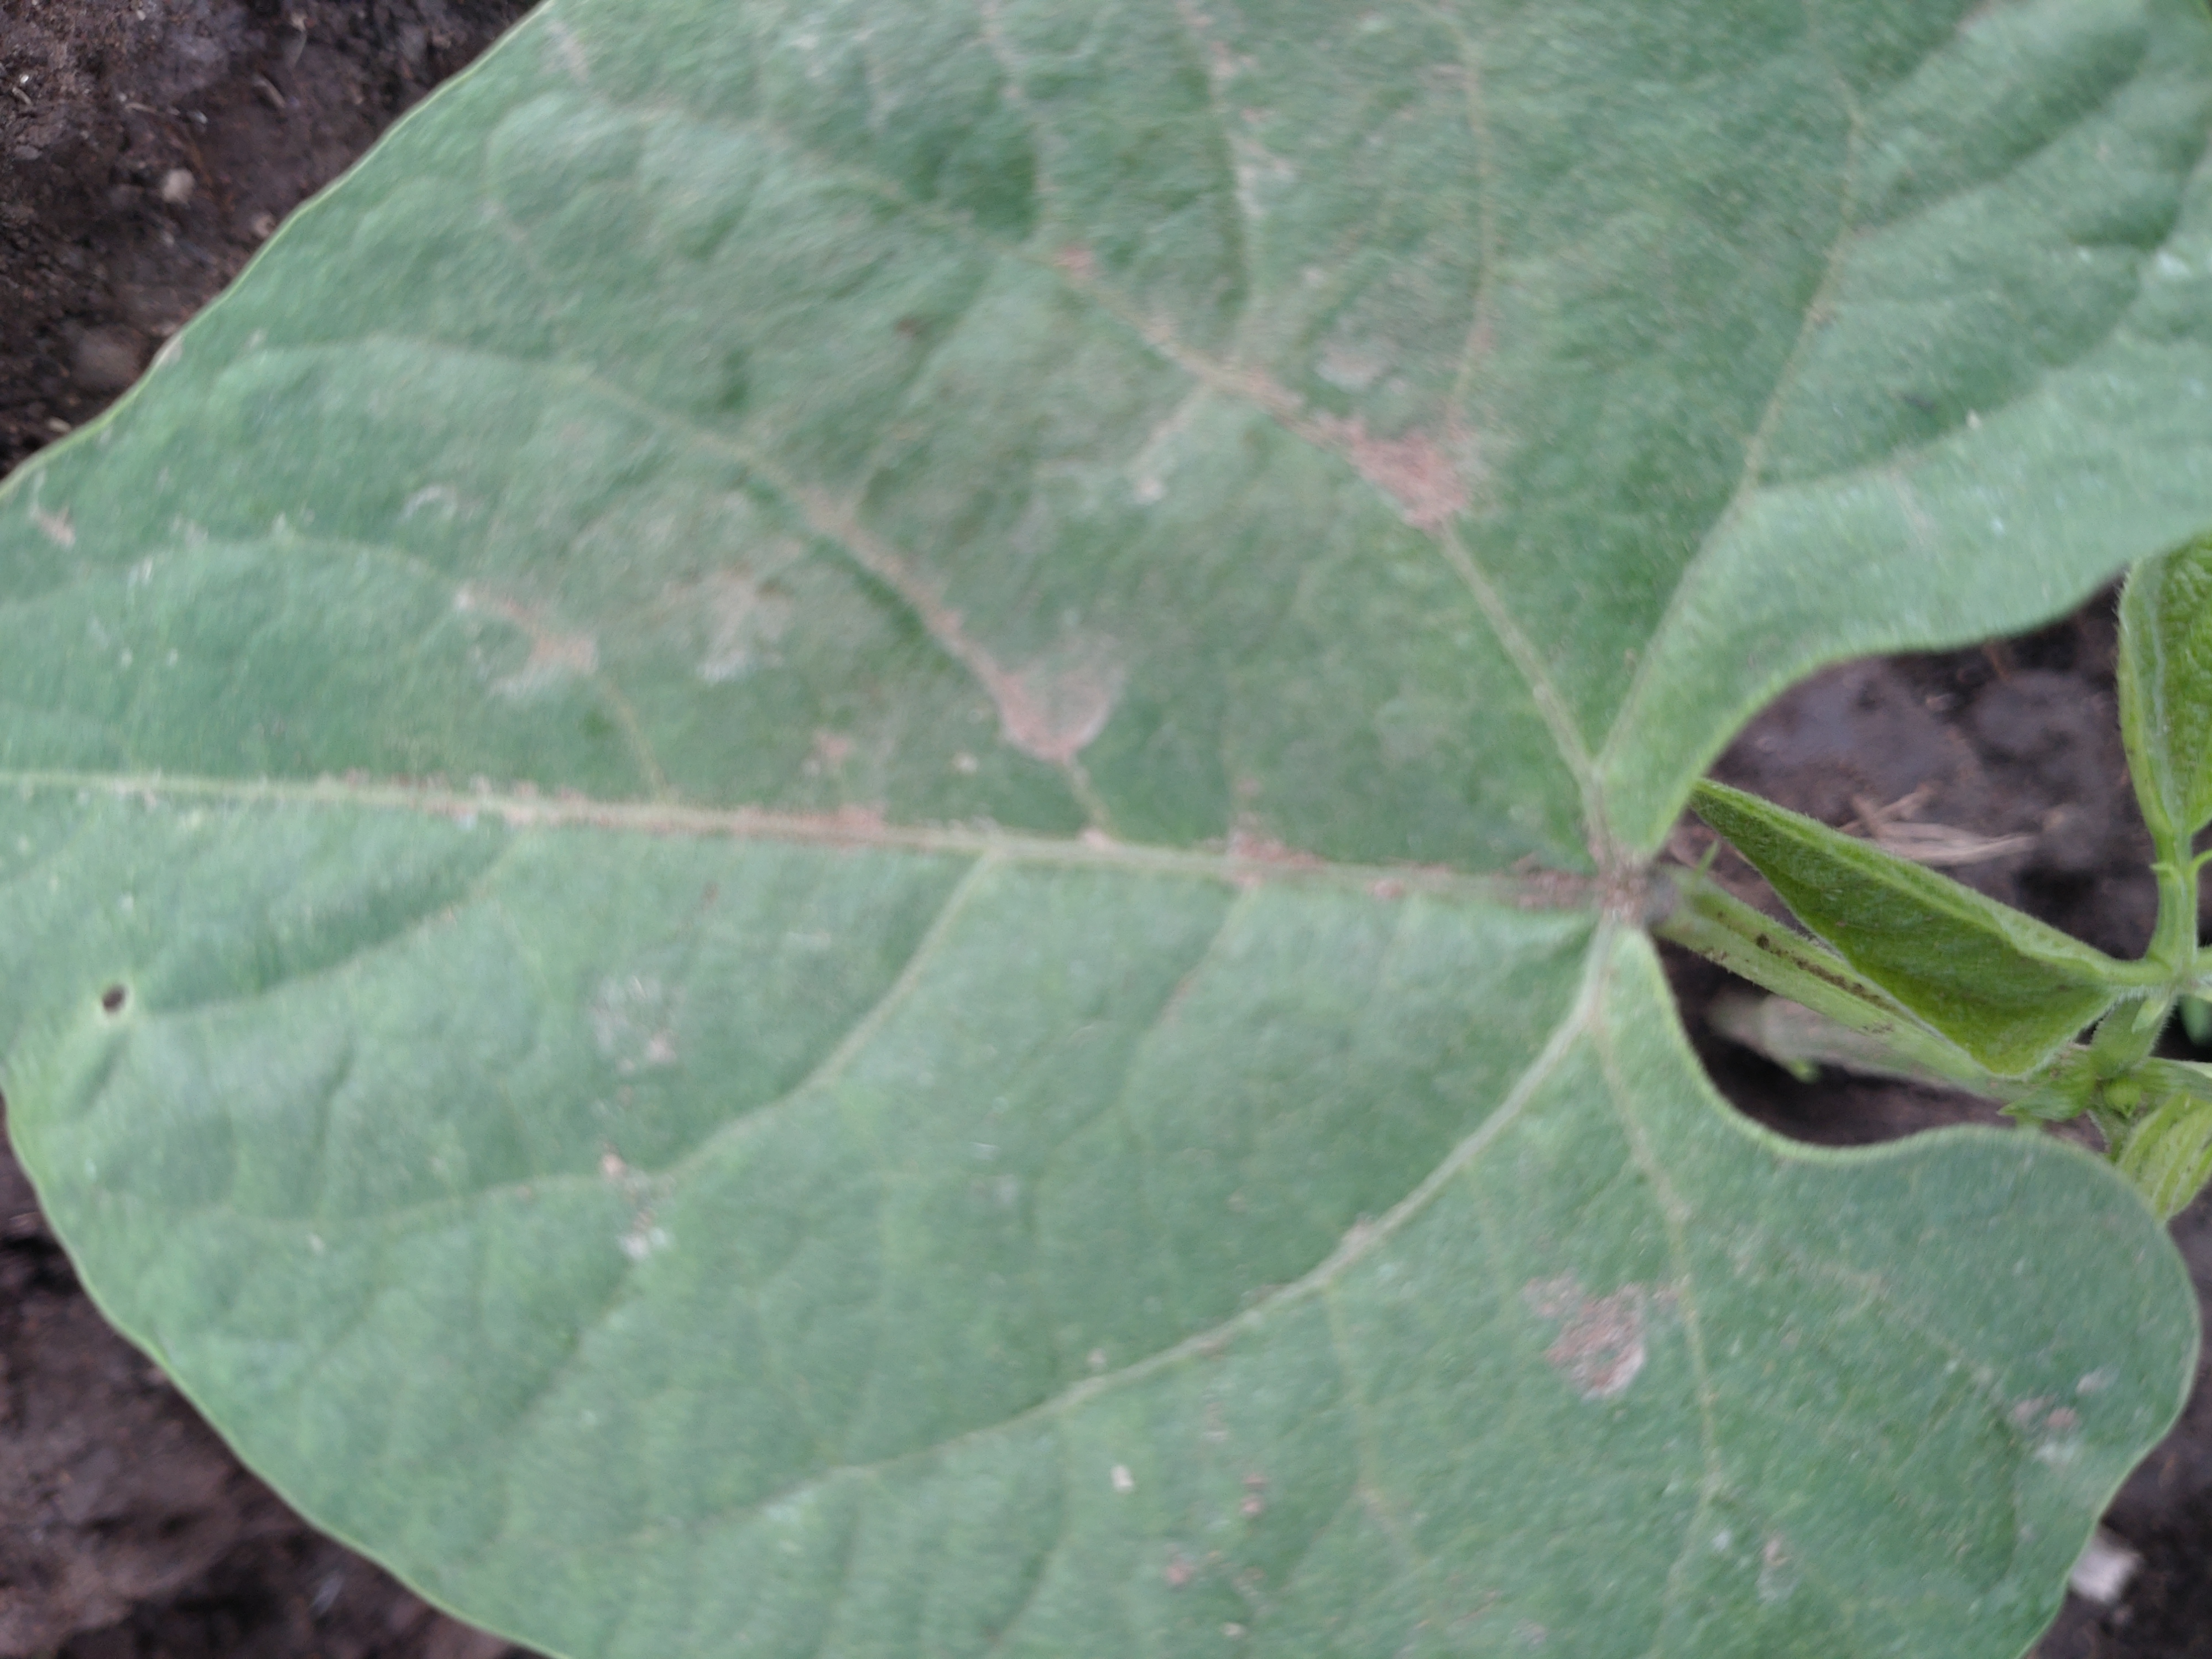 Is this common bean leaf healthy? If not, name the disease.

healthy
